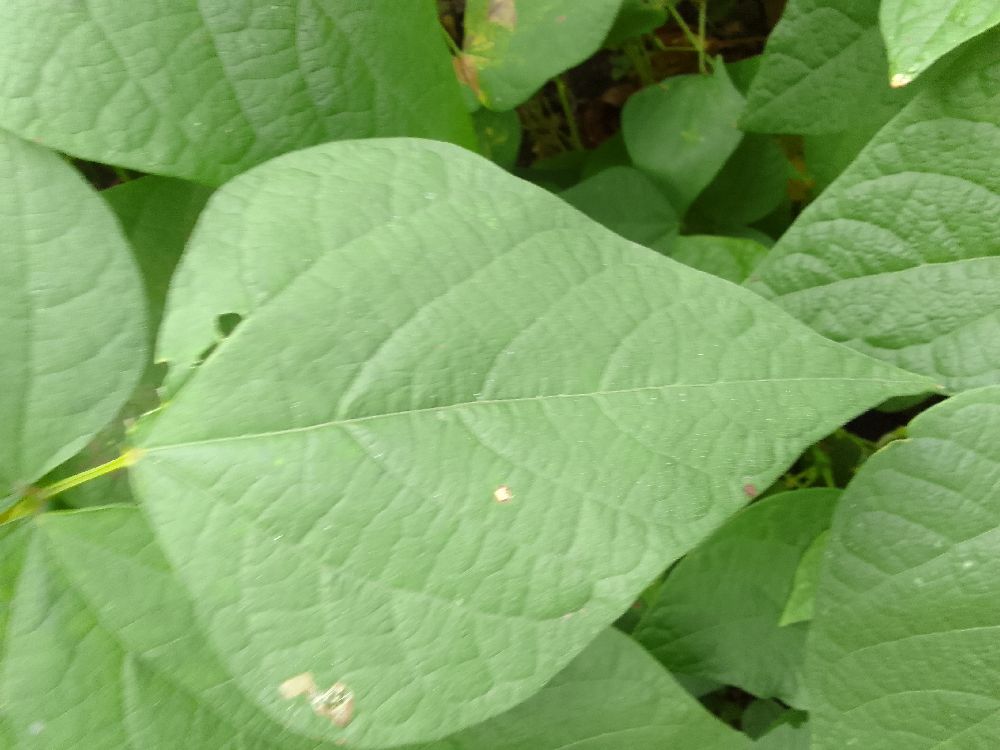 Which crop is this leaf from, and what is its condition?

common bean, healthy
